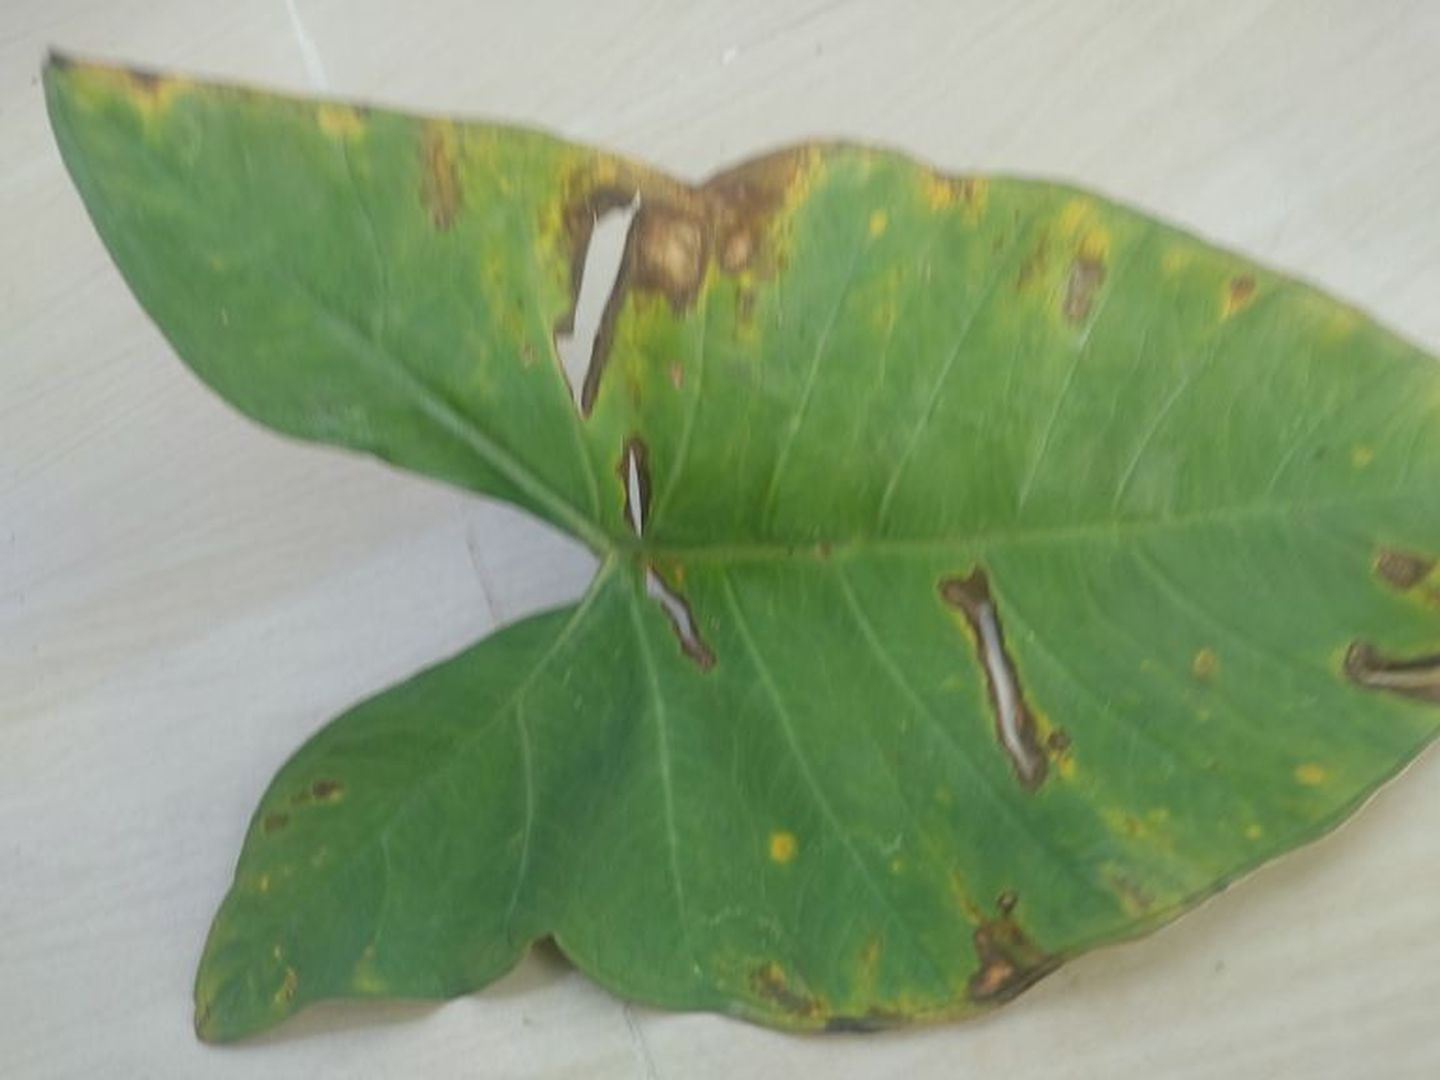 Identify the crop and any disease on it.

taro, leaf blight
